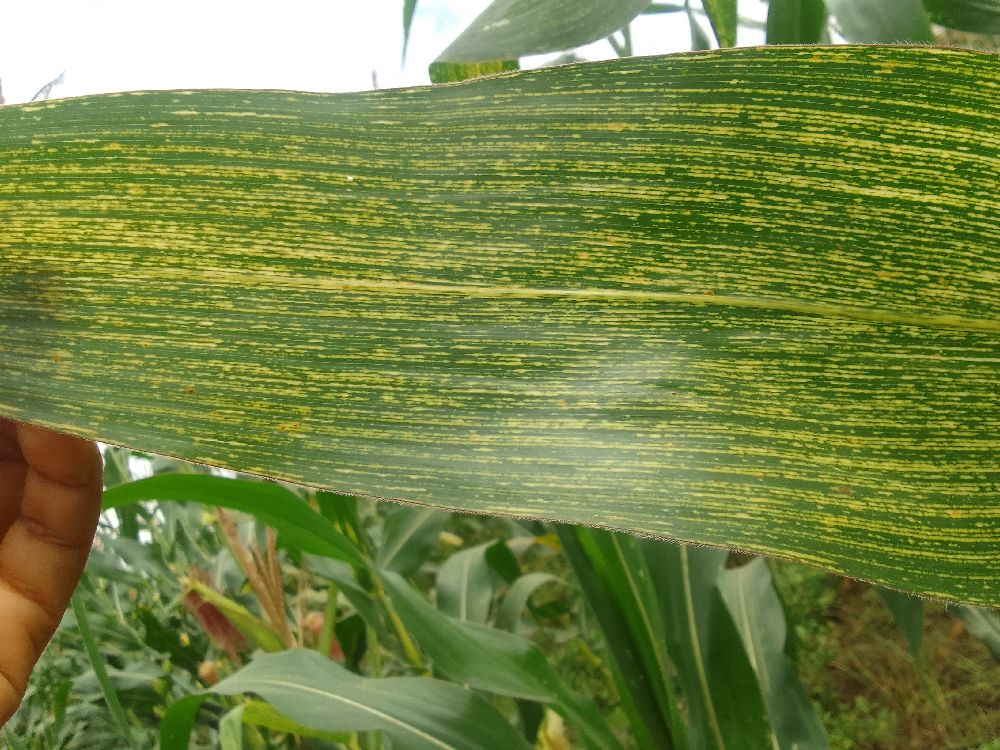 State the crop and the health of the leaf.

maize, maize streak virus
